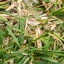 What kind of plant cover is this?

grass
